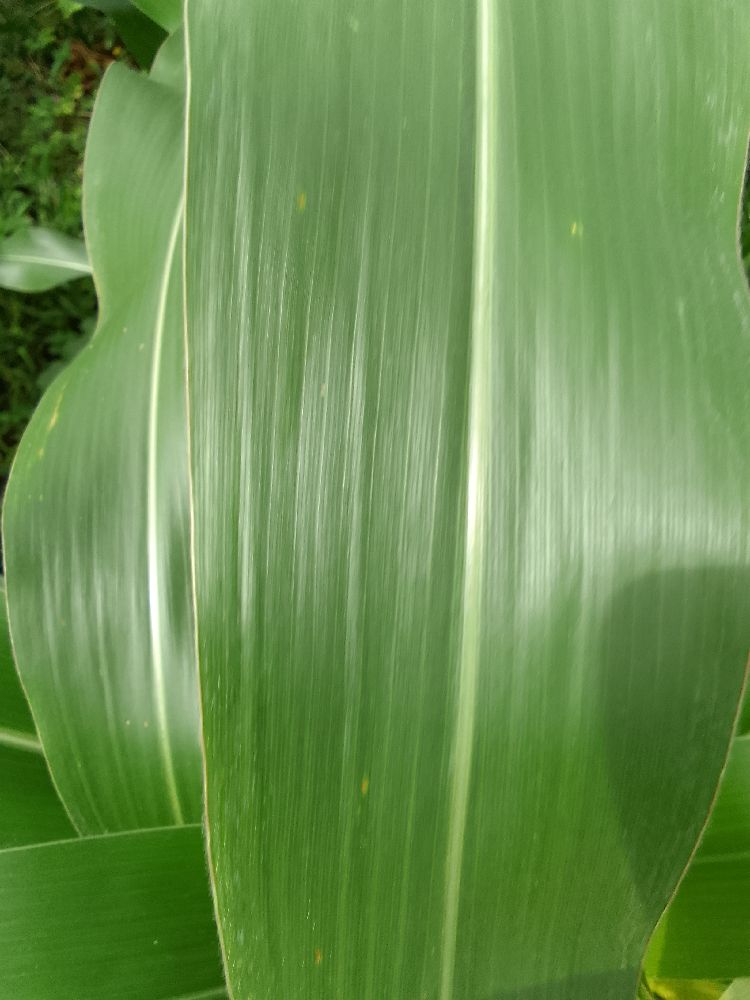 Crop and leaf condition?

maize, healthy
